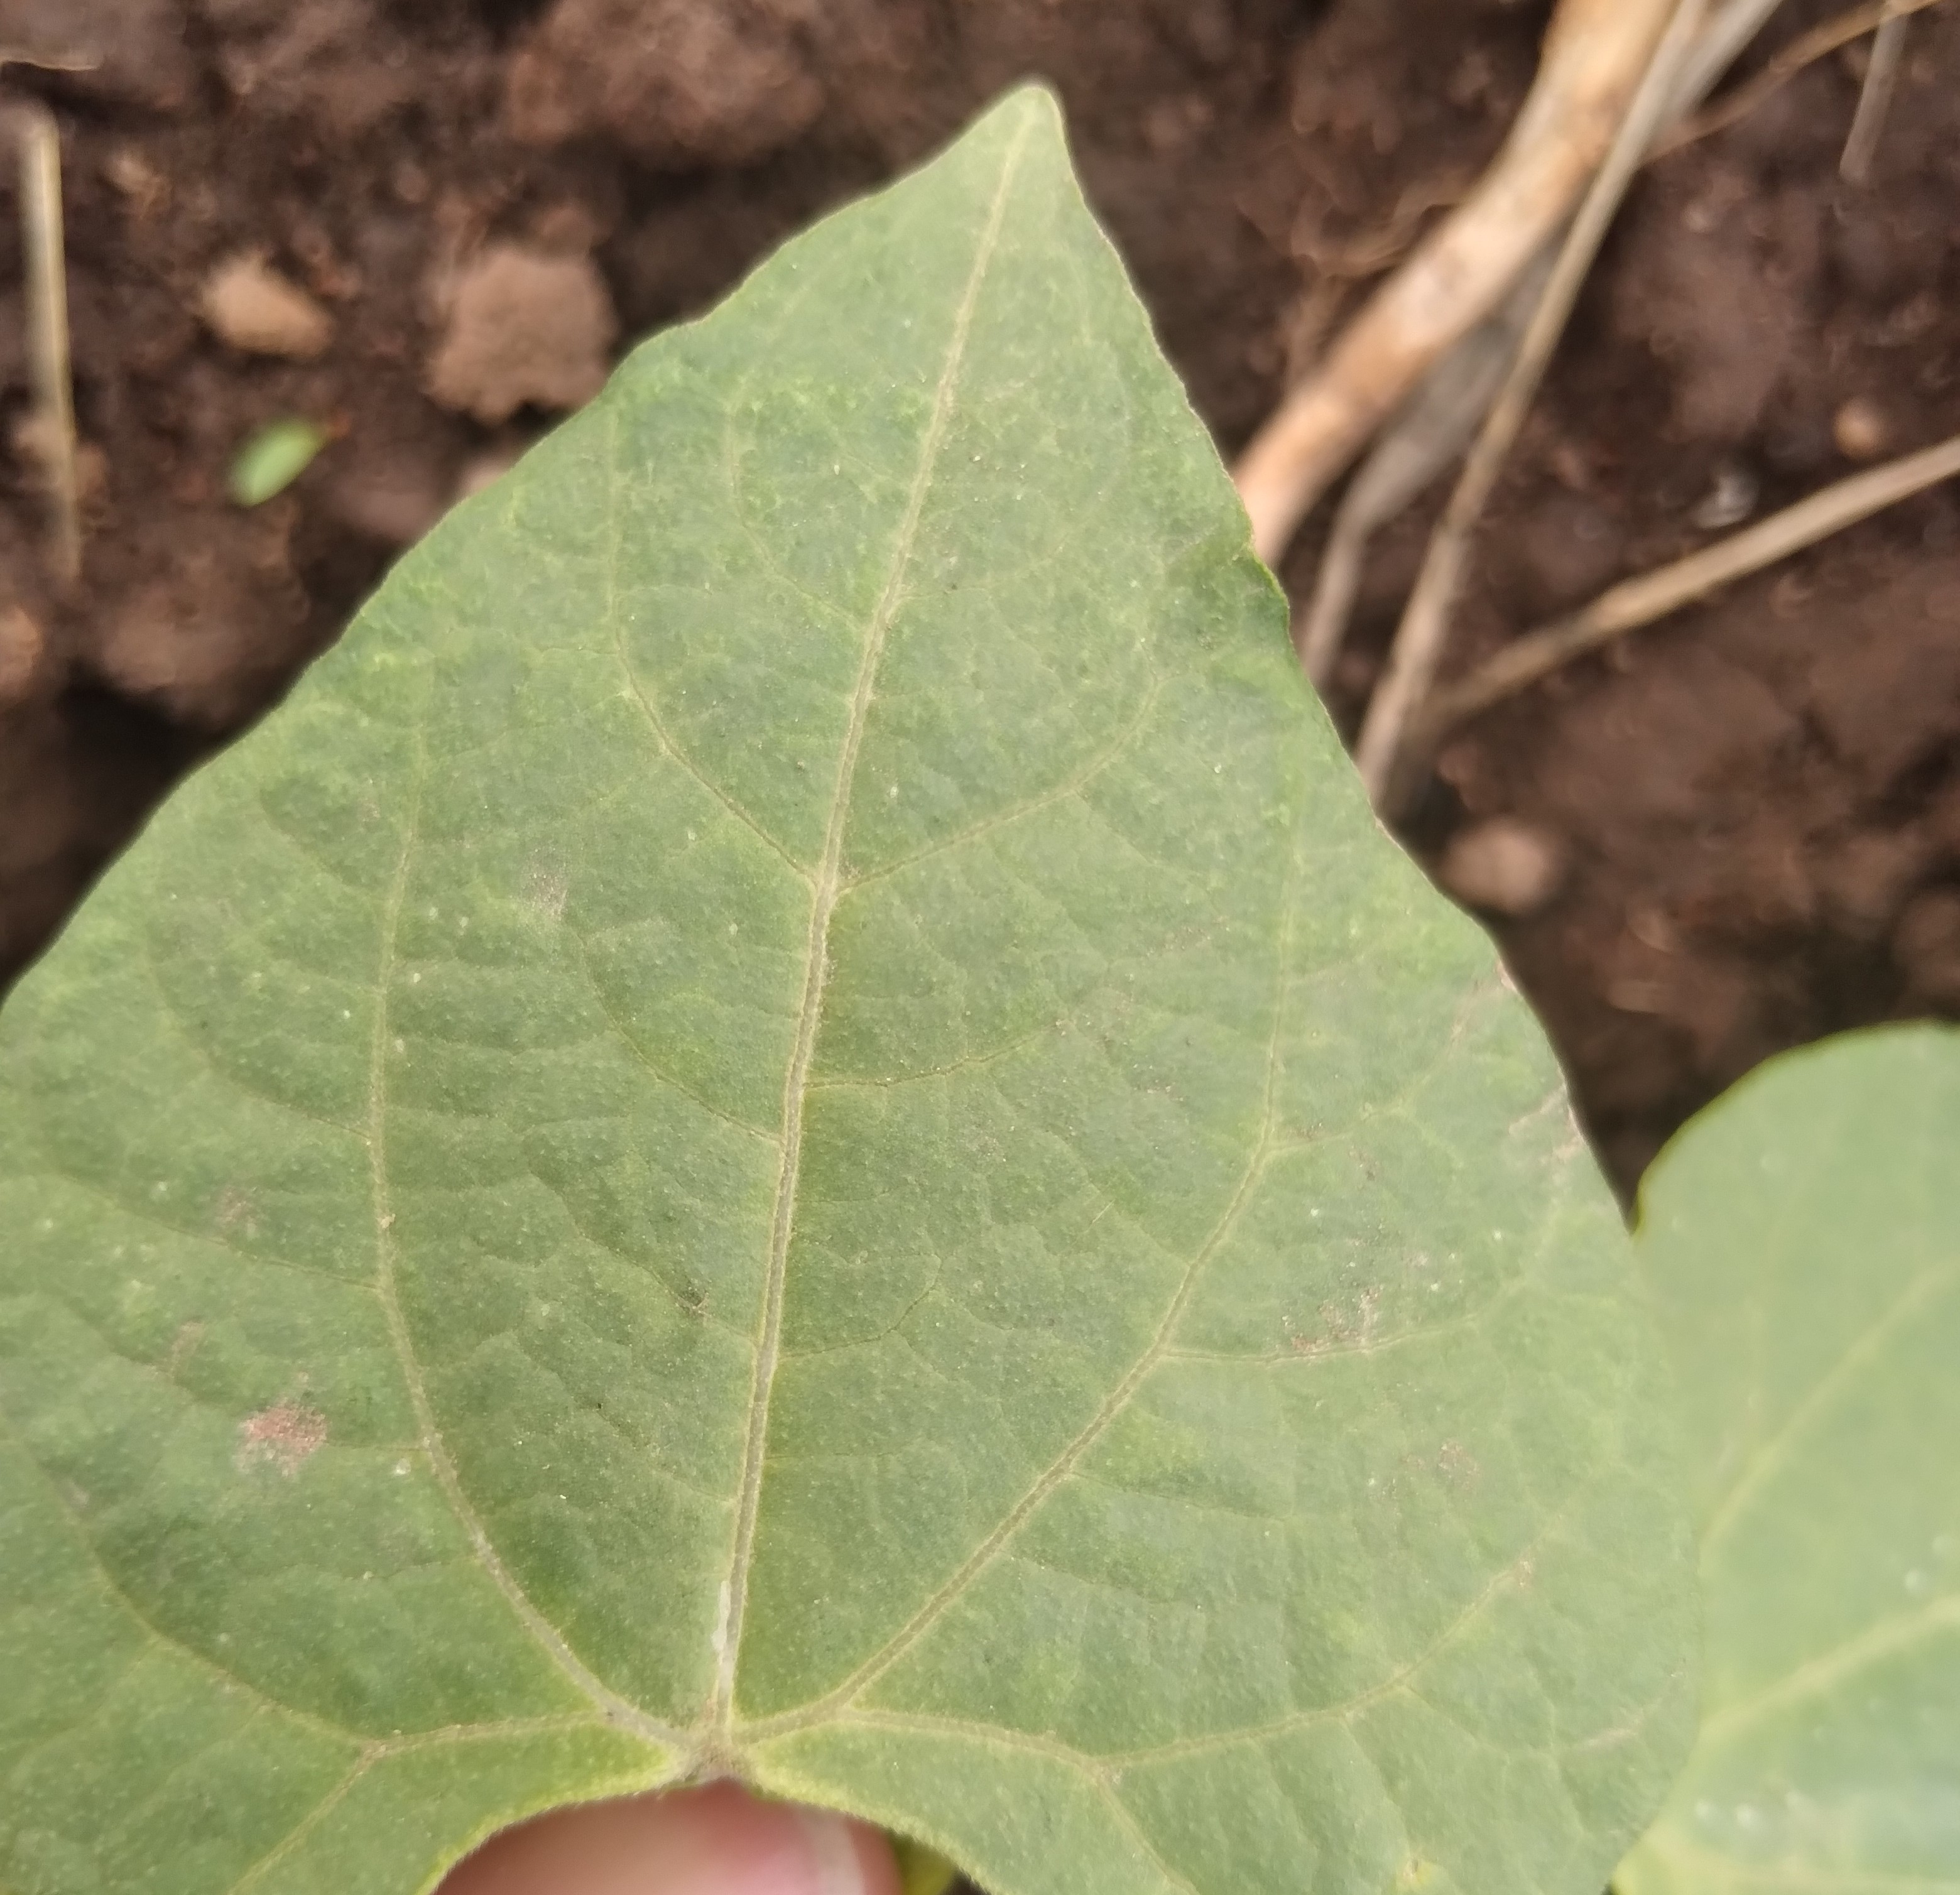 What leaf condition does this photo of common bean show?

healthy
